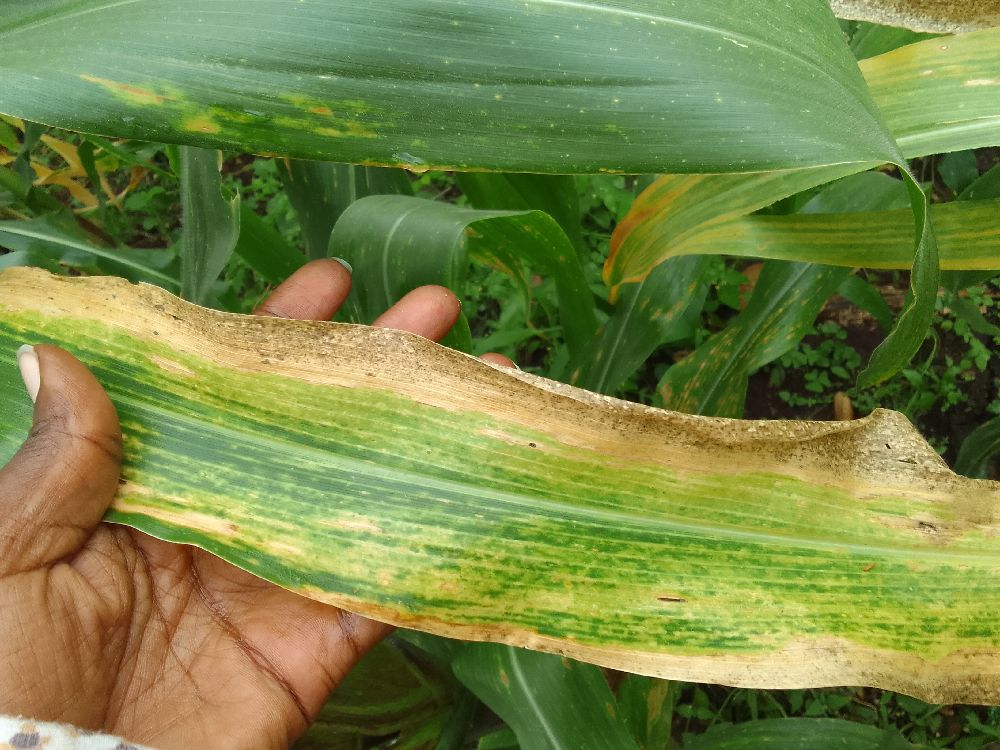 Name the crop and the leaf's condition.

maize, maize lethal necrosis
